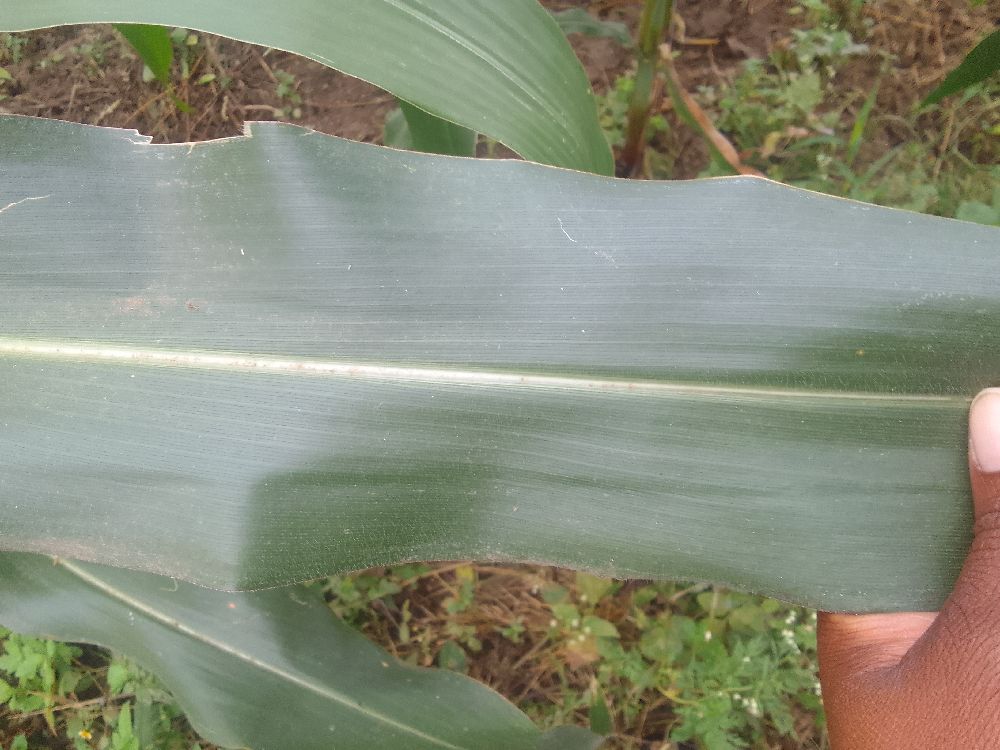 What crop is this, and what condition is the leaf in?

maize, healthy
